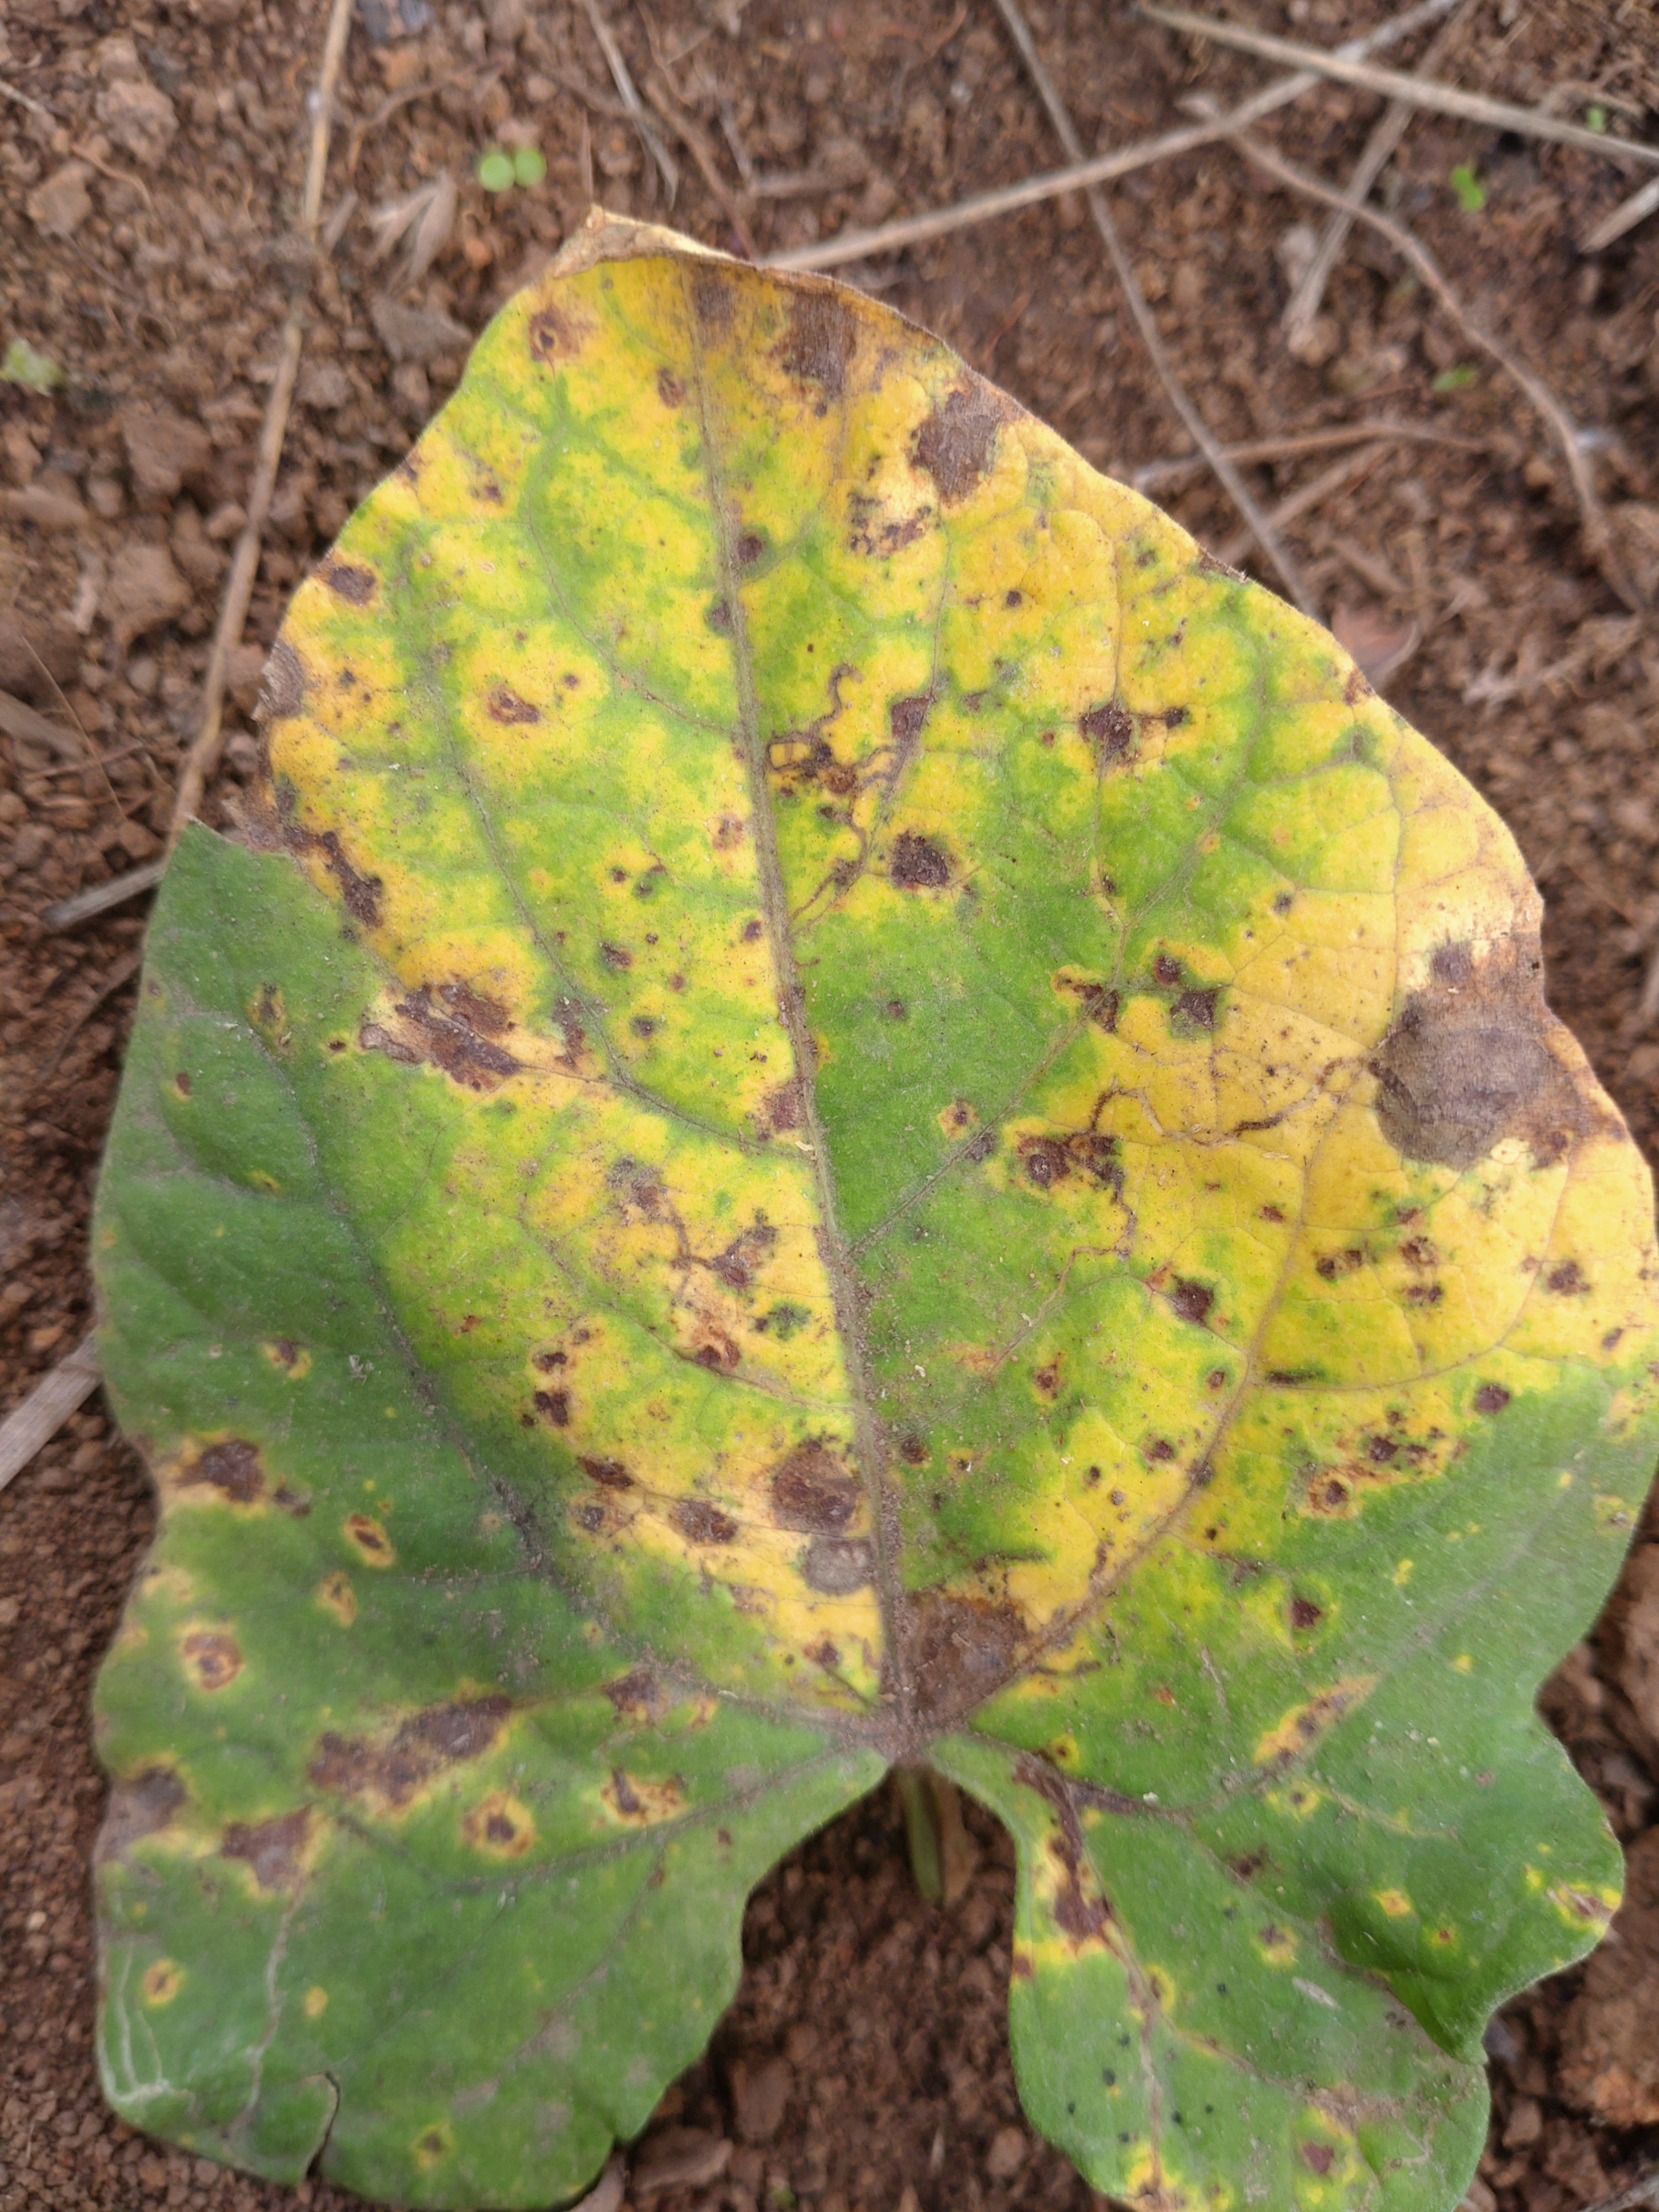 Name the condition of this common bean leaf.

rust
